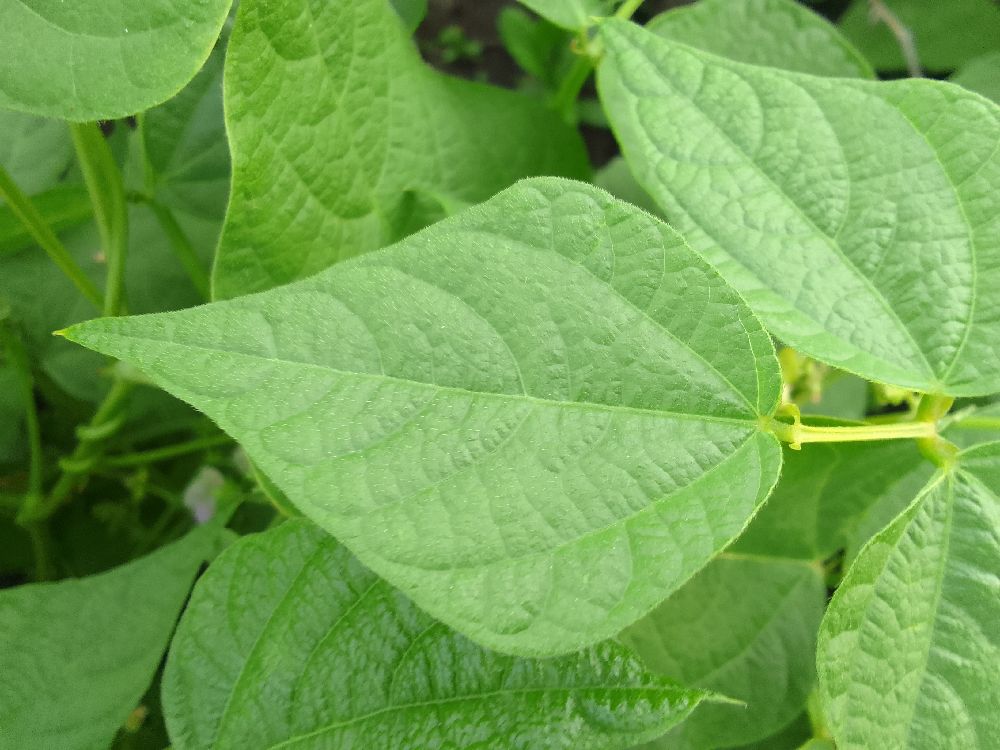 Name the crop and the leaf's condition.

common bean, healthy
